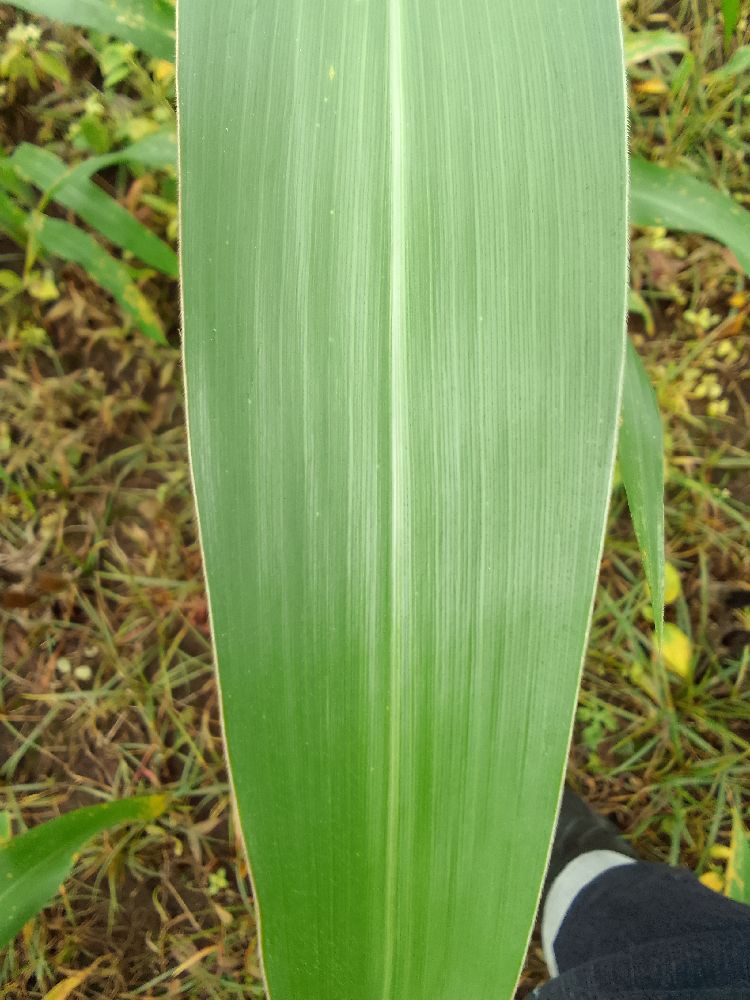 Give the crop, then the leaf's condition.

maize, healthy
